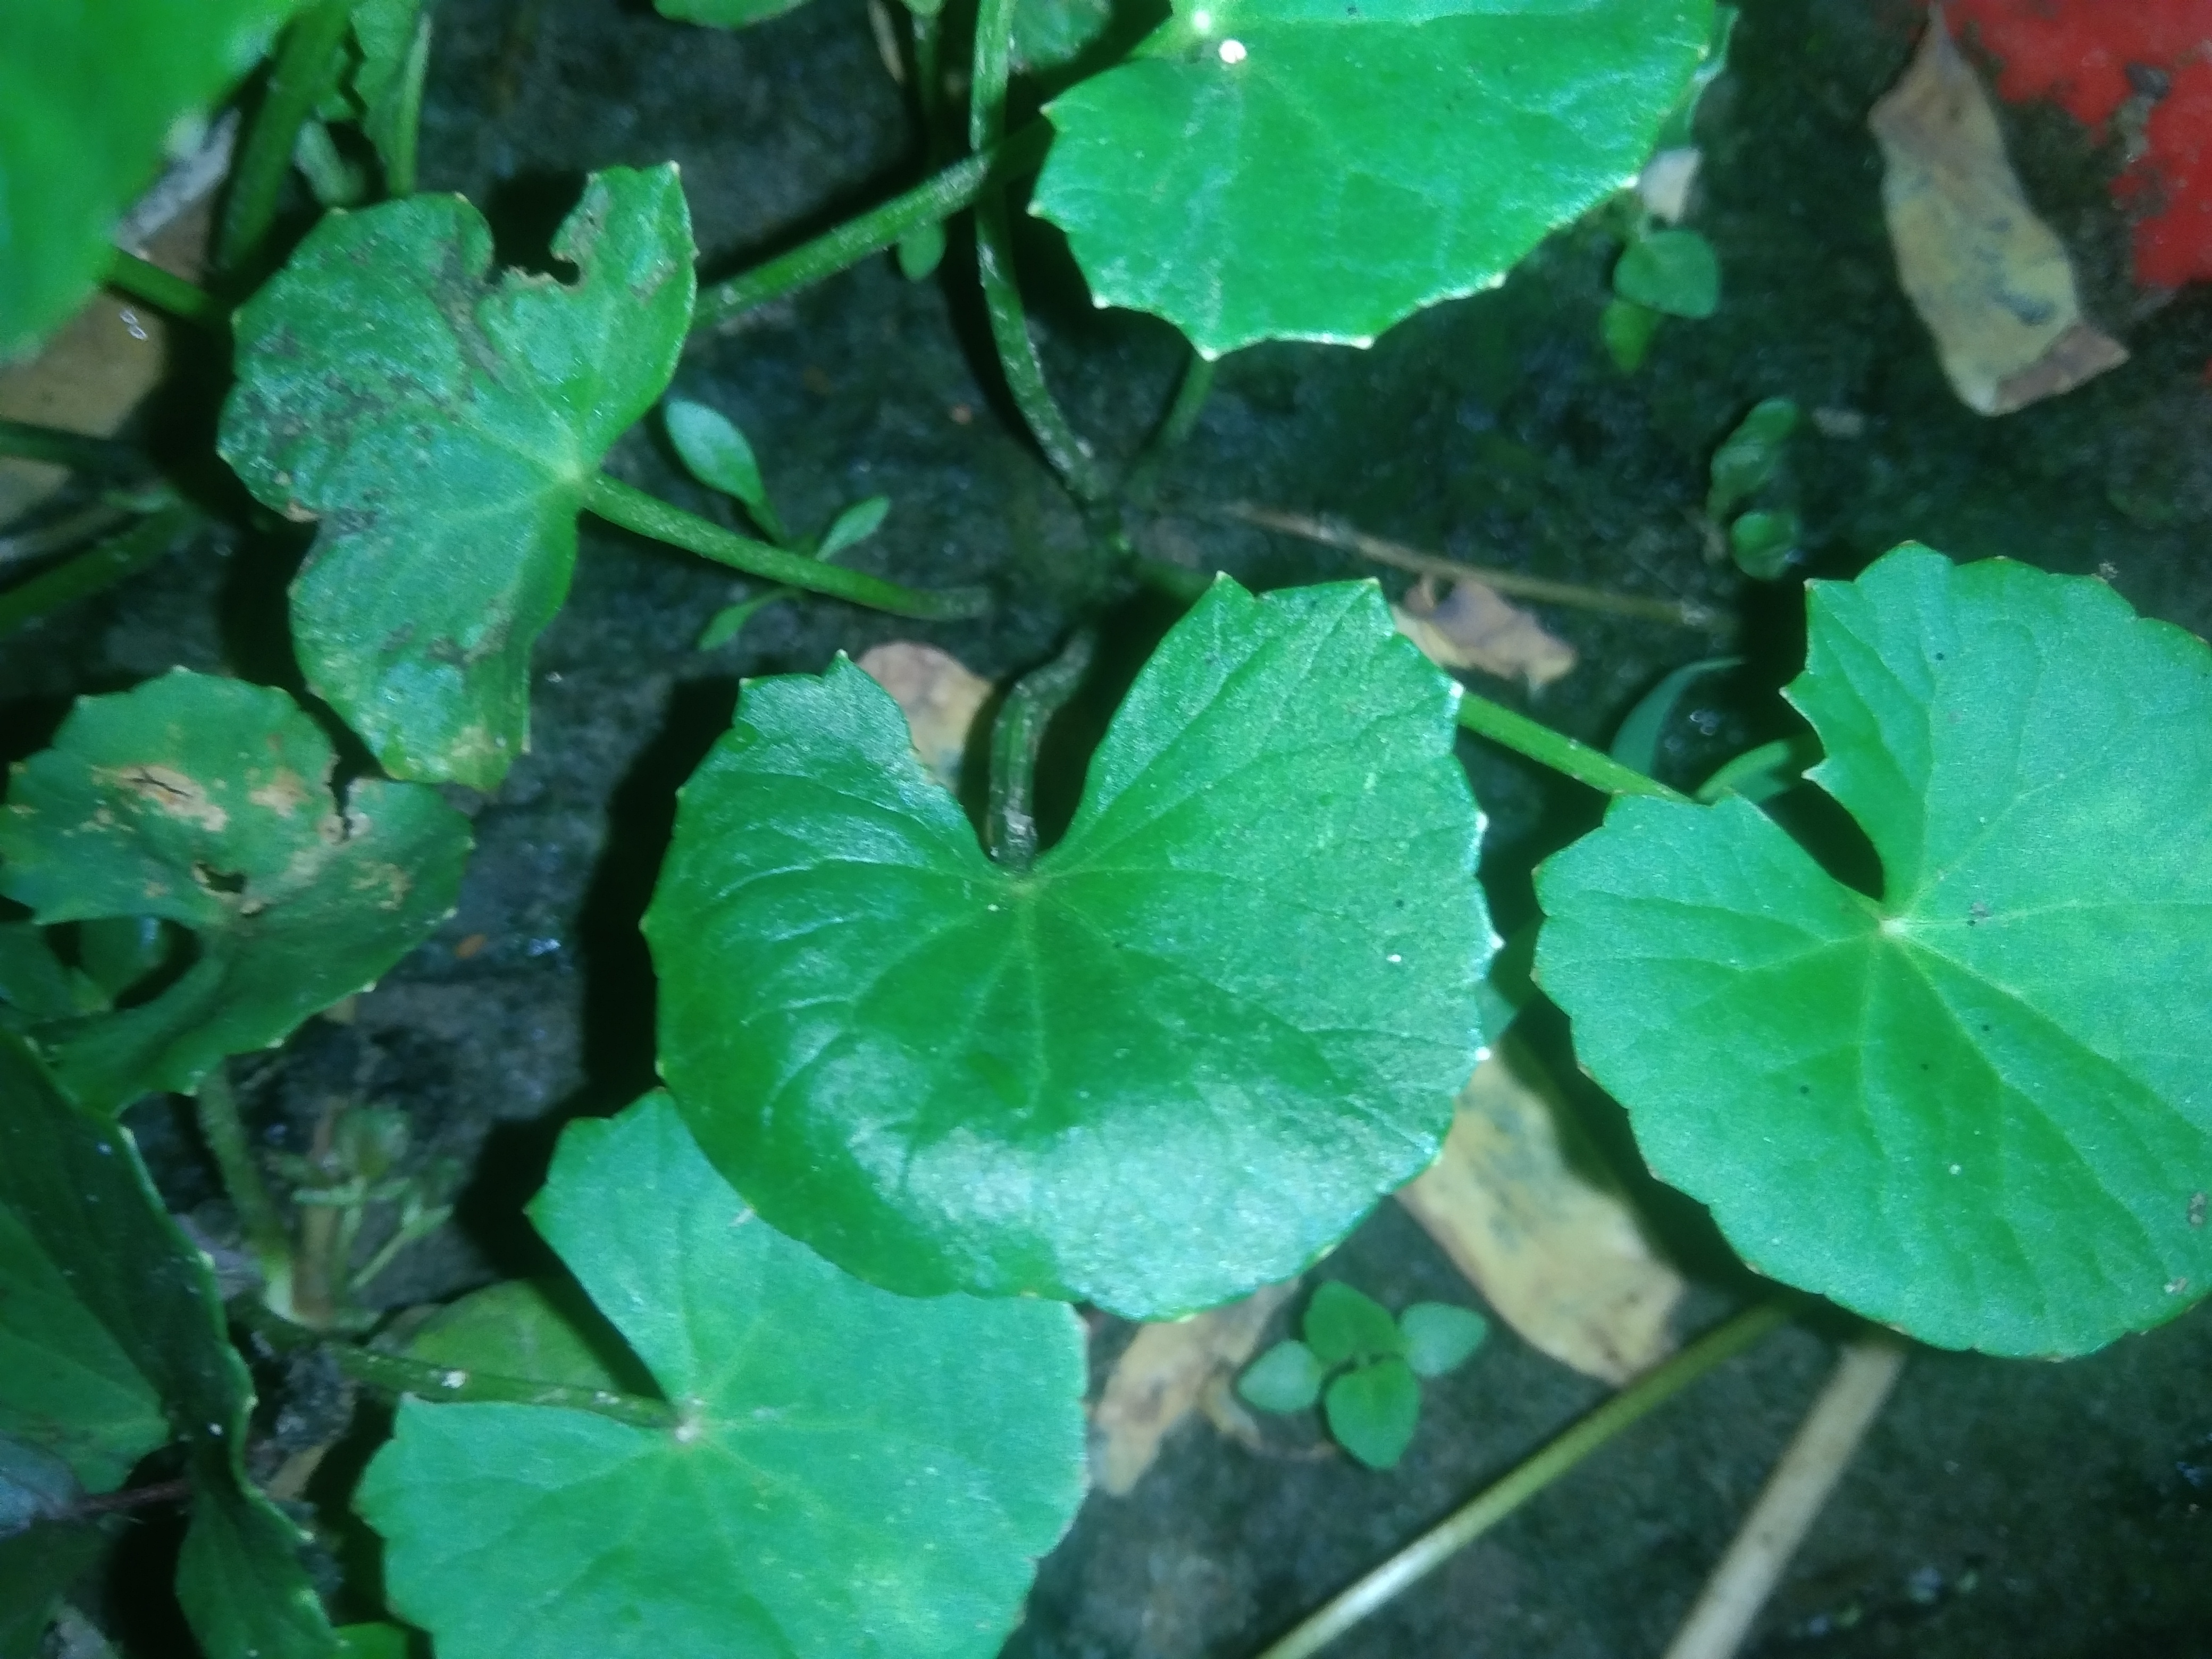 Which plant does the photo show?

thankuni
